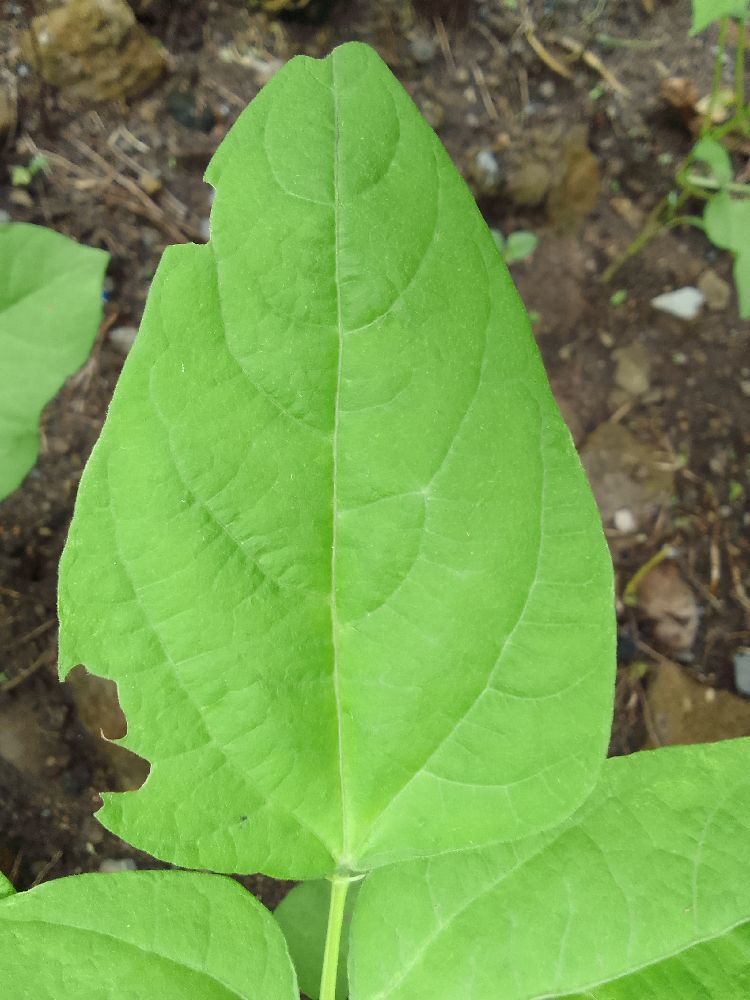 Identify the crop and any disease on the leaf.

common bean, healthy
